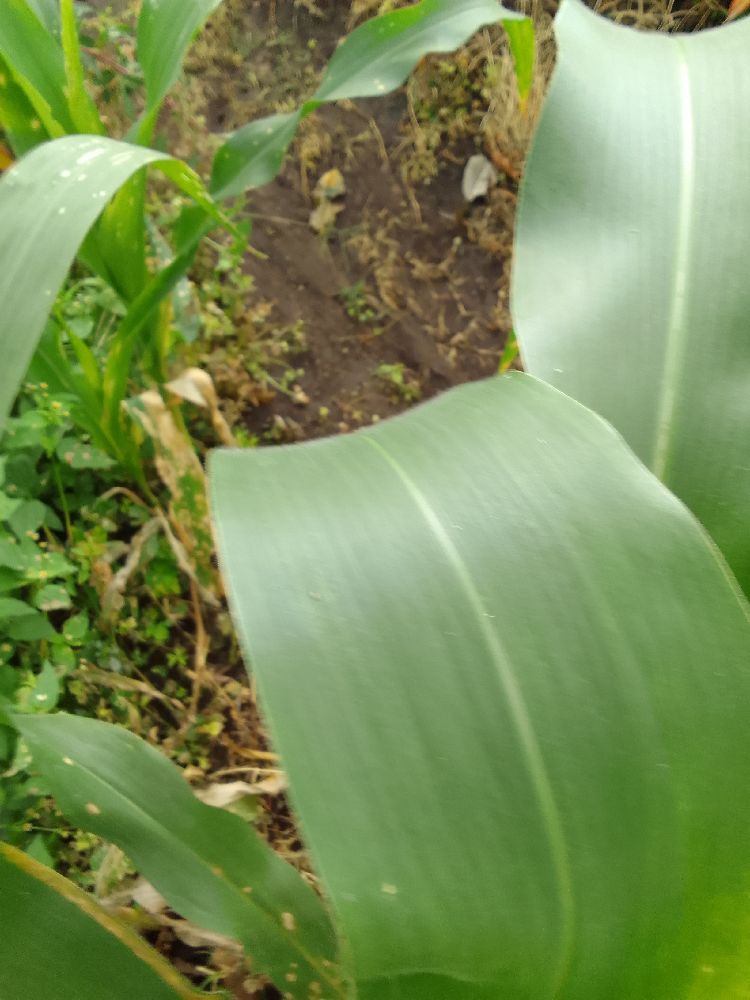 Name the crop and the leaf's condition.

maize, healthy
